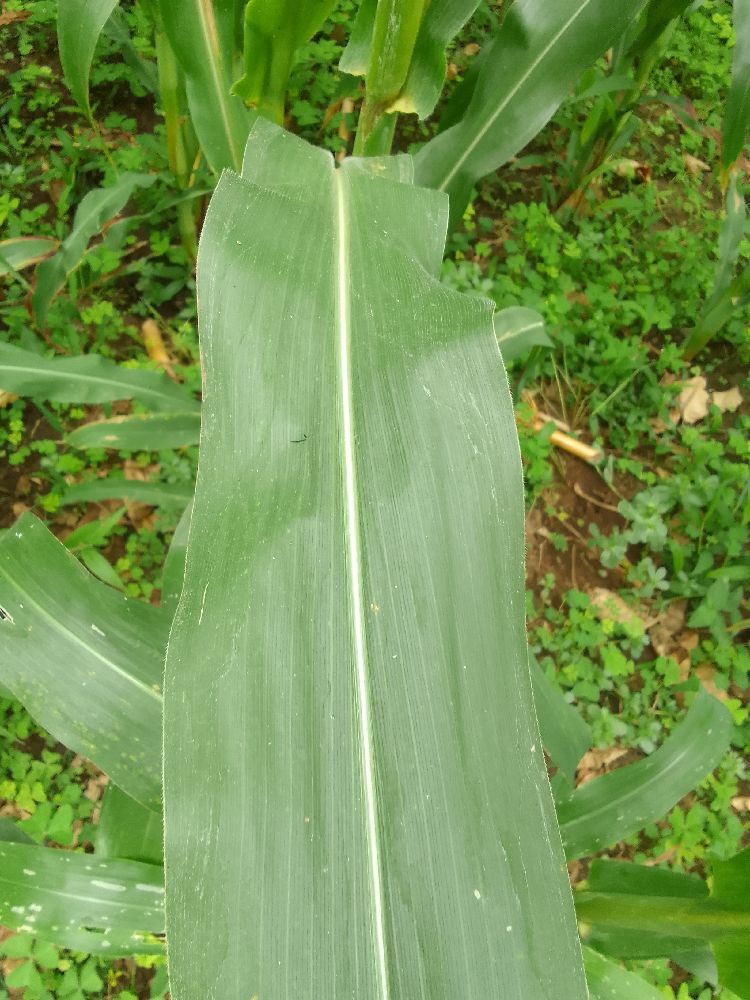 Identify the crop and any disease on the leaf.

maize, healthy
